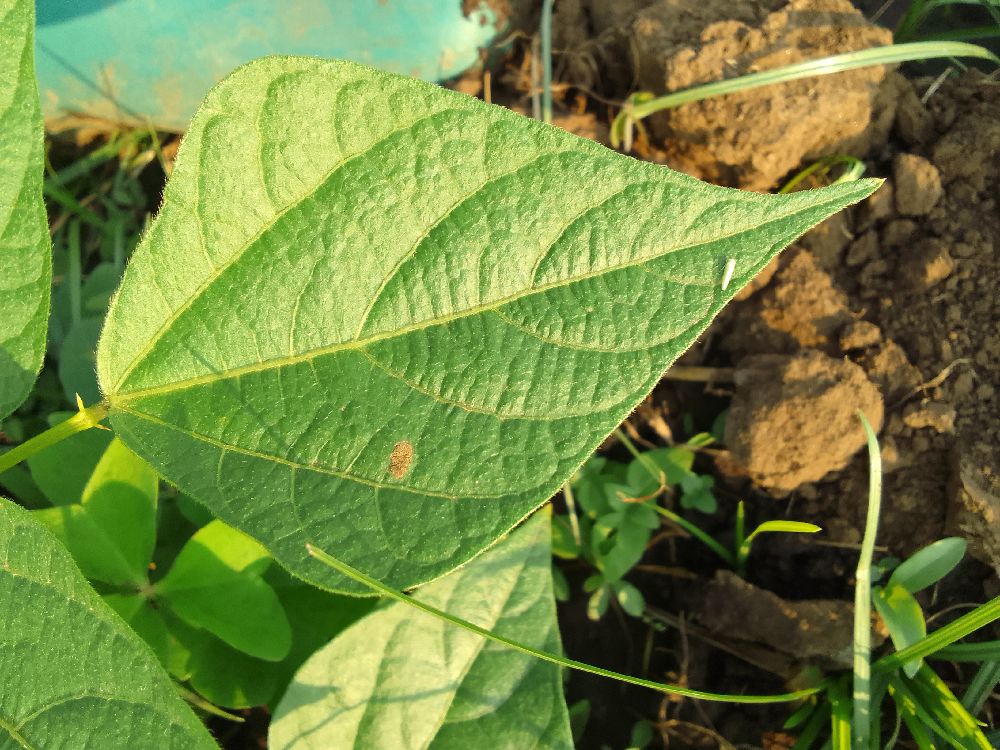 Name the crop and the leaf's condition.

common bean, healthy
